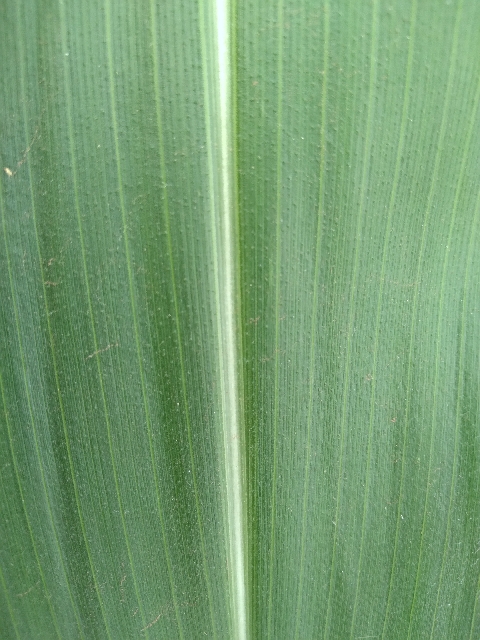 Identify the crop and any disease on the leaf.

maize, healthy
